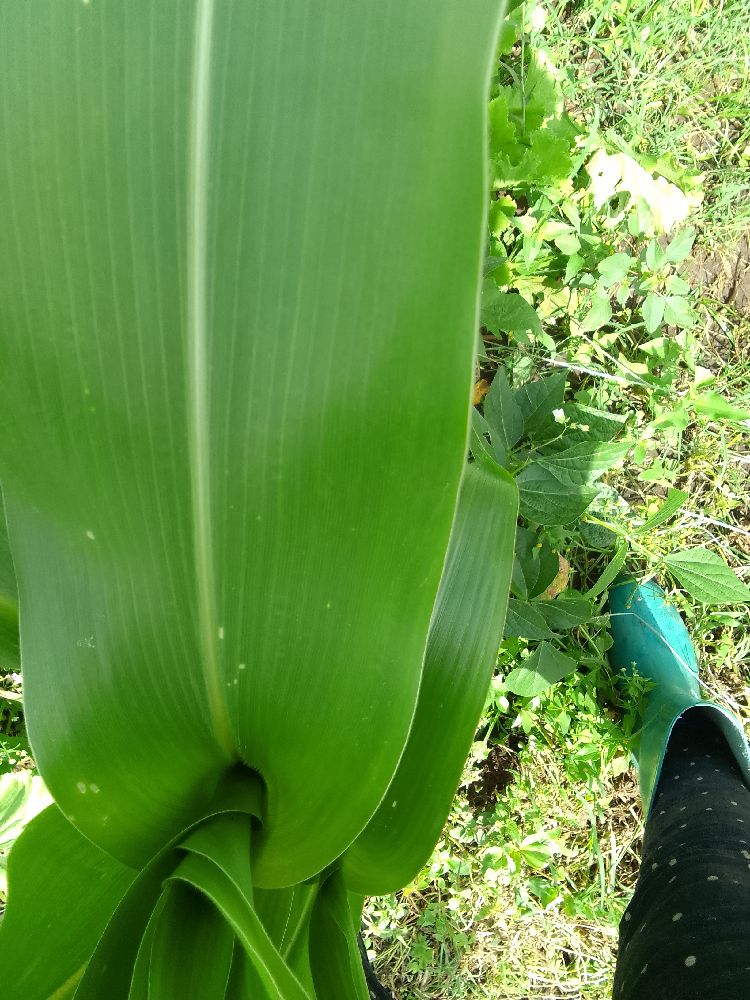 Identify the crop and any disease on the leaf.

maize, healthy
